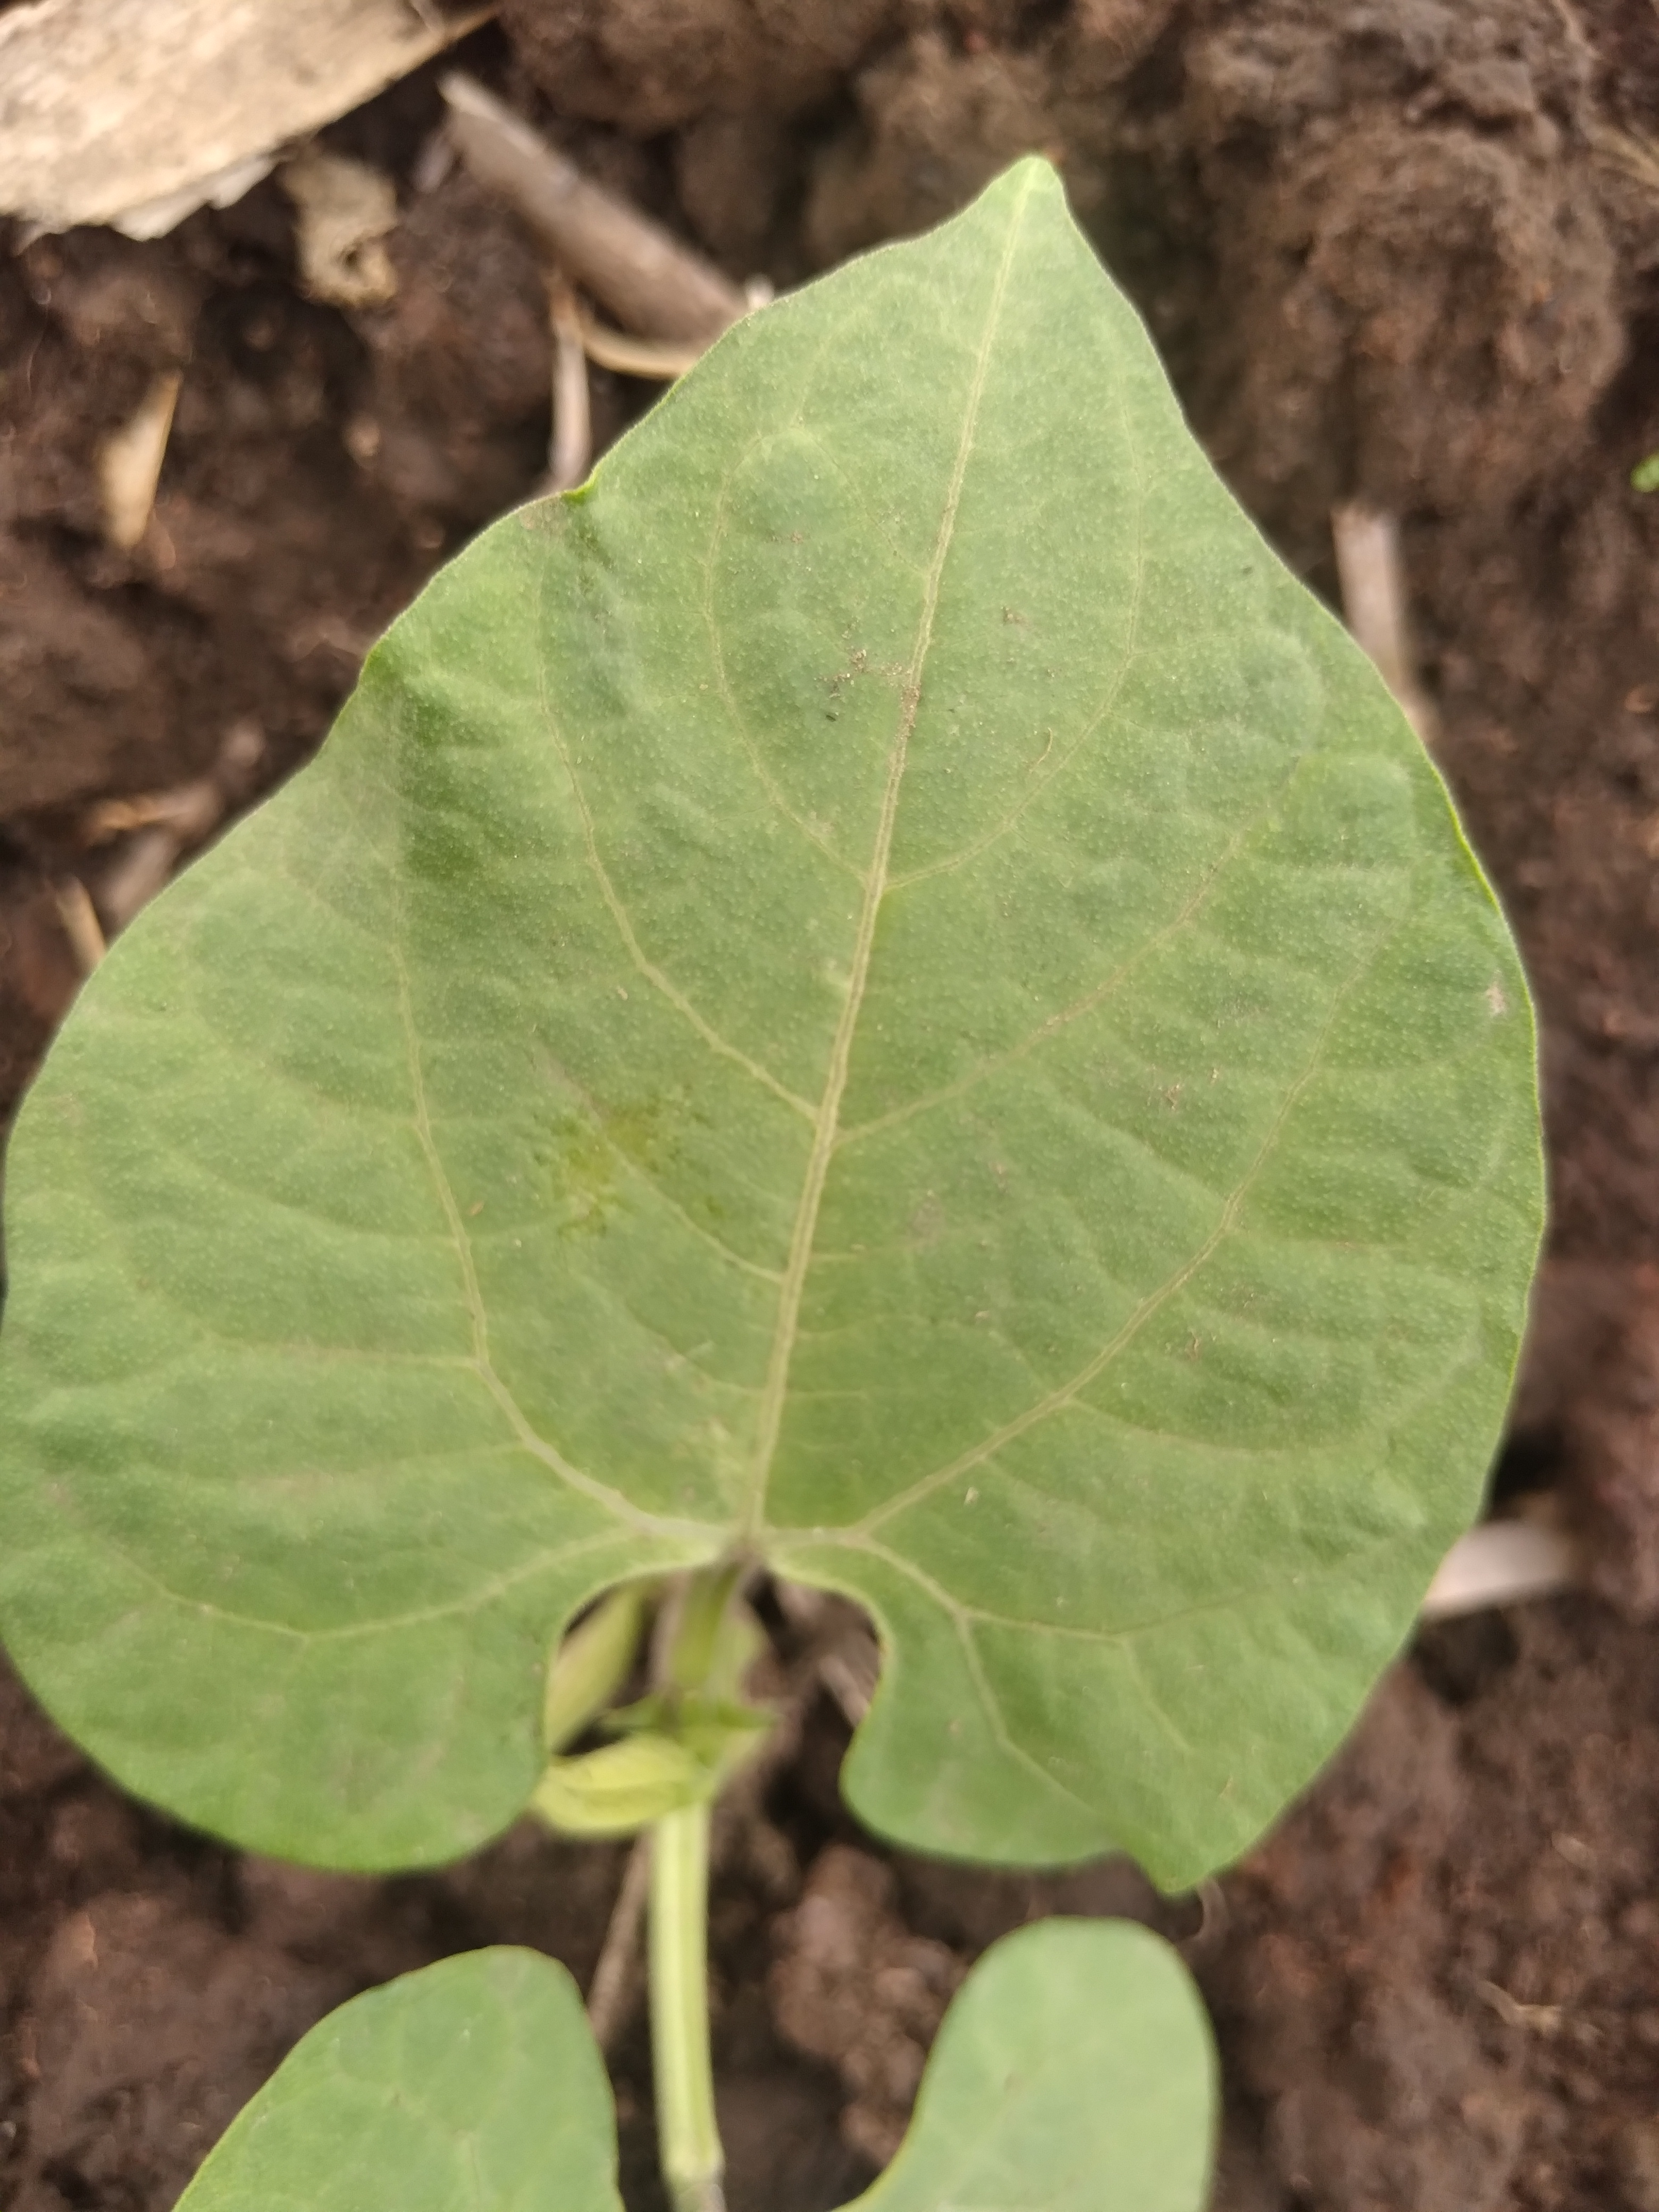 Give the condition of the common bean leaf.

healthy
